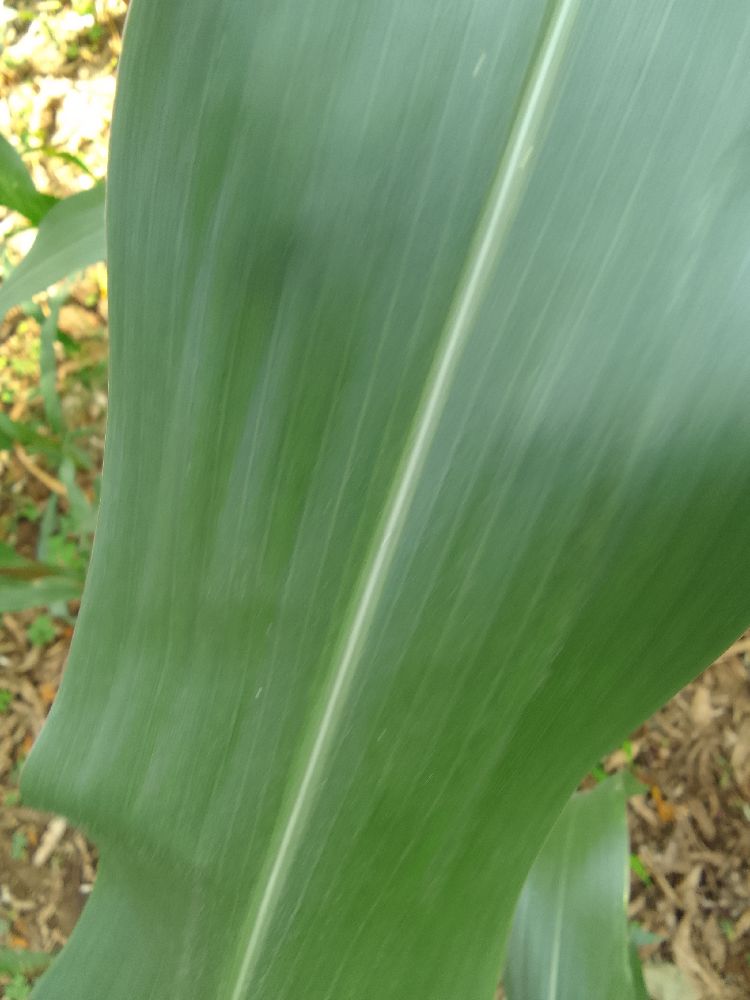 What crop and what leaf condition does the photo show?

maize, healthy
